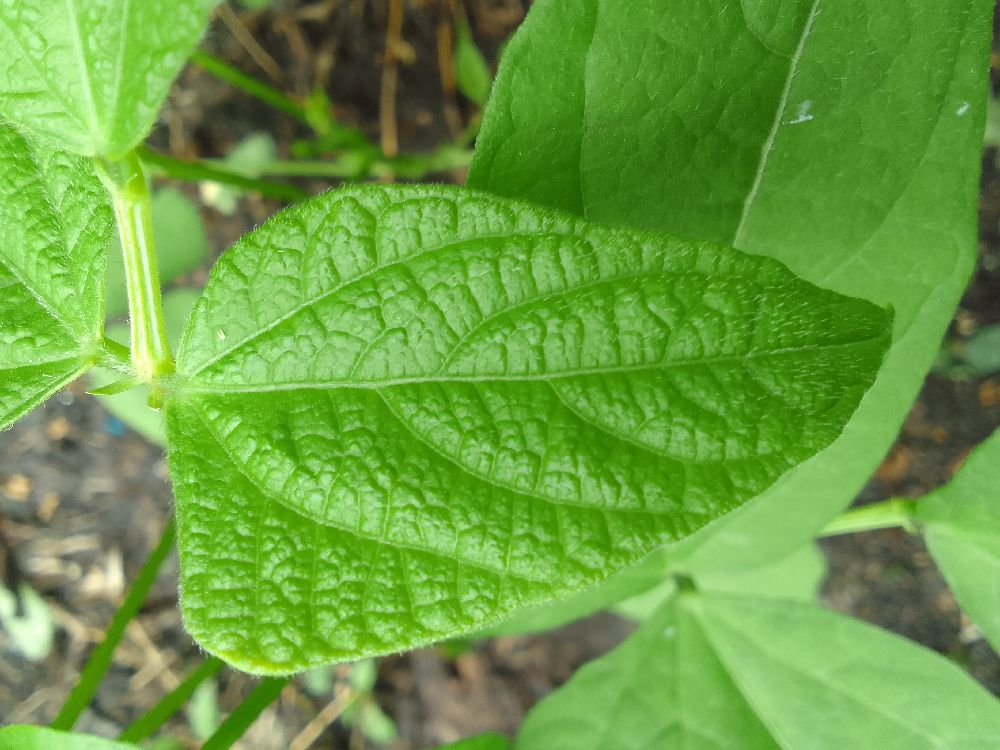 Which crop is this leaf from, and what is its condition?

common bean, healthy
